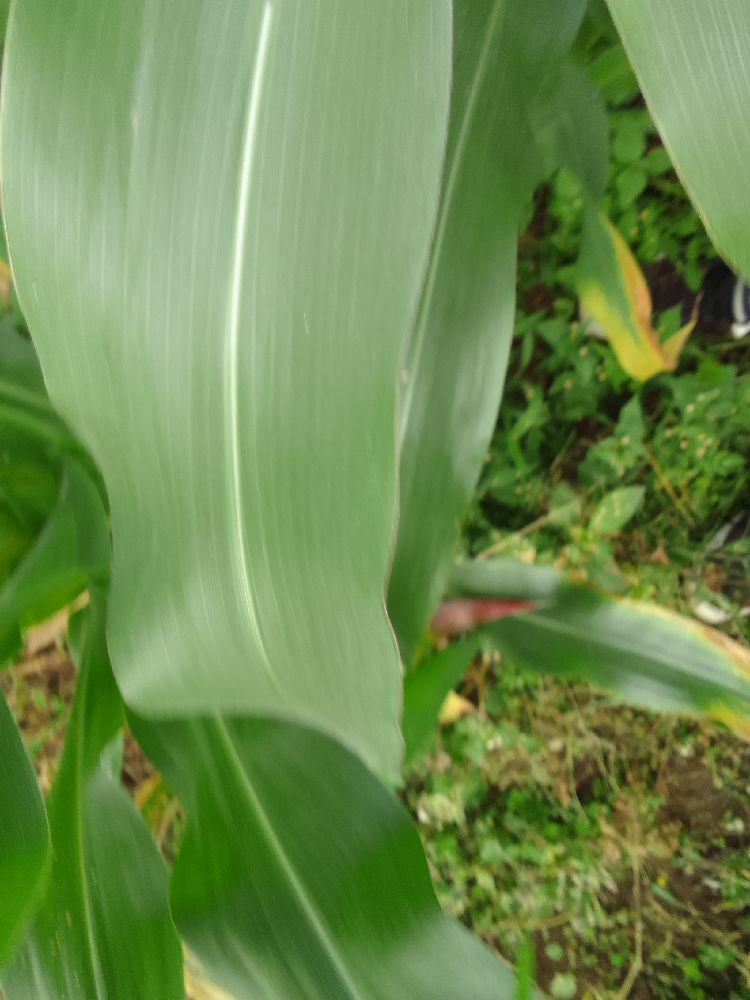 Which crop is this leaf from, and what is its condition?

maize, healthy
